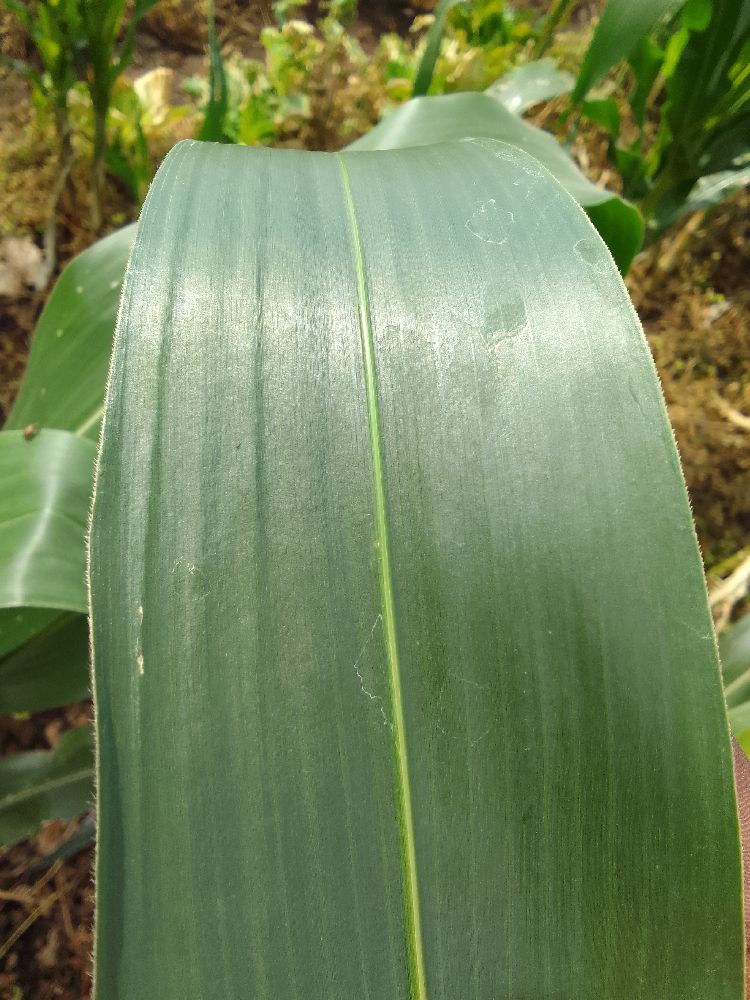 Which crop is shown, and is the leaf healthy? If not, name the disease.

maize, healthy
